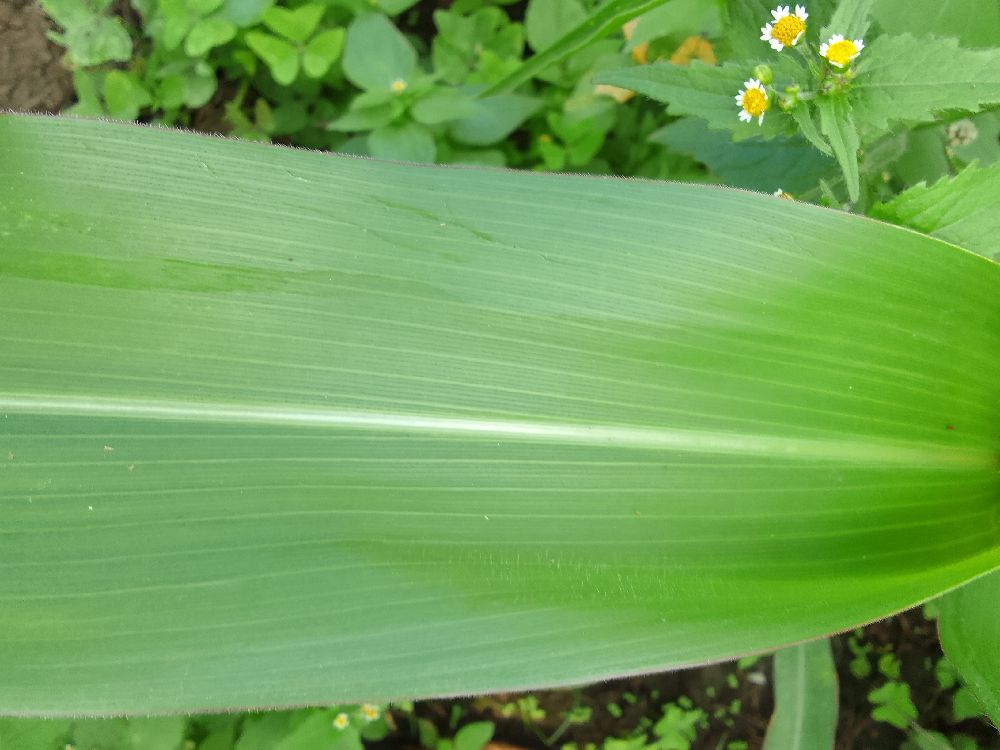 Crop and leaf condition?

maize, healthy
